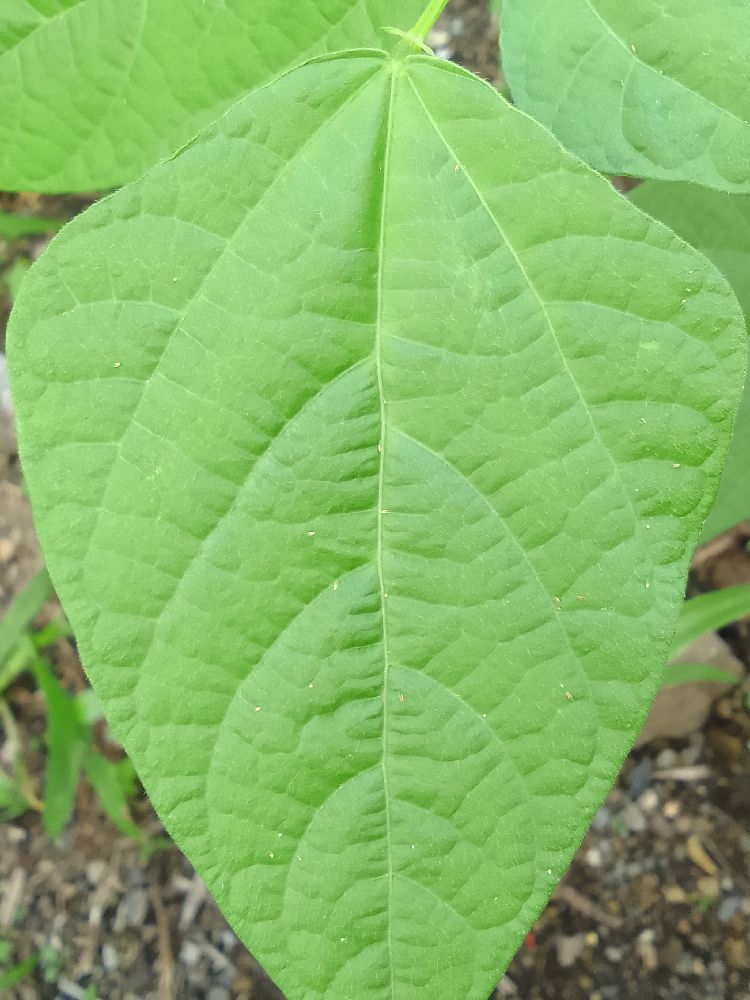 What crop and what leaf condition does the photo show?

common bean, healthy
